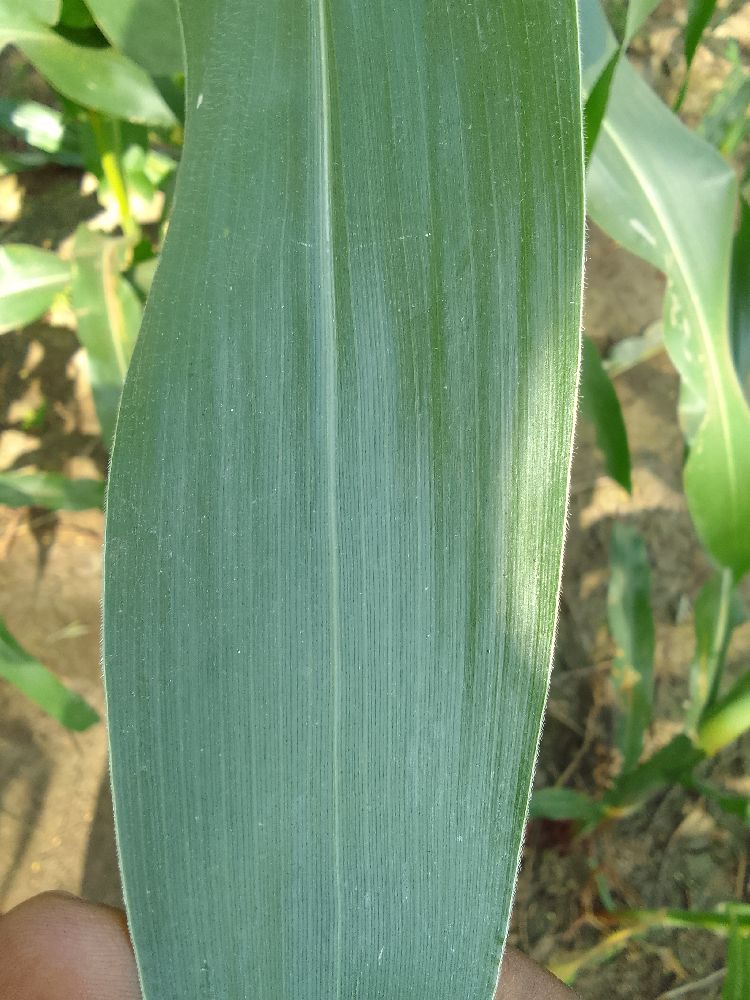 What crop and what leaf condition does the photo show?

maize, healthy
